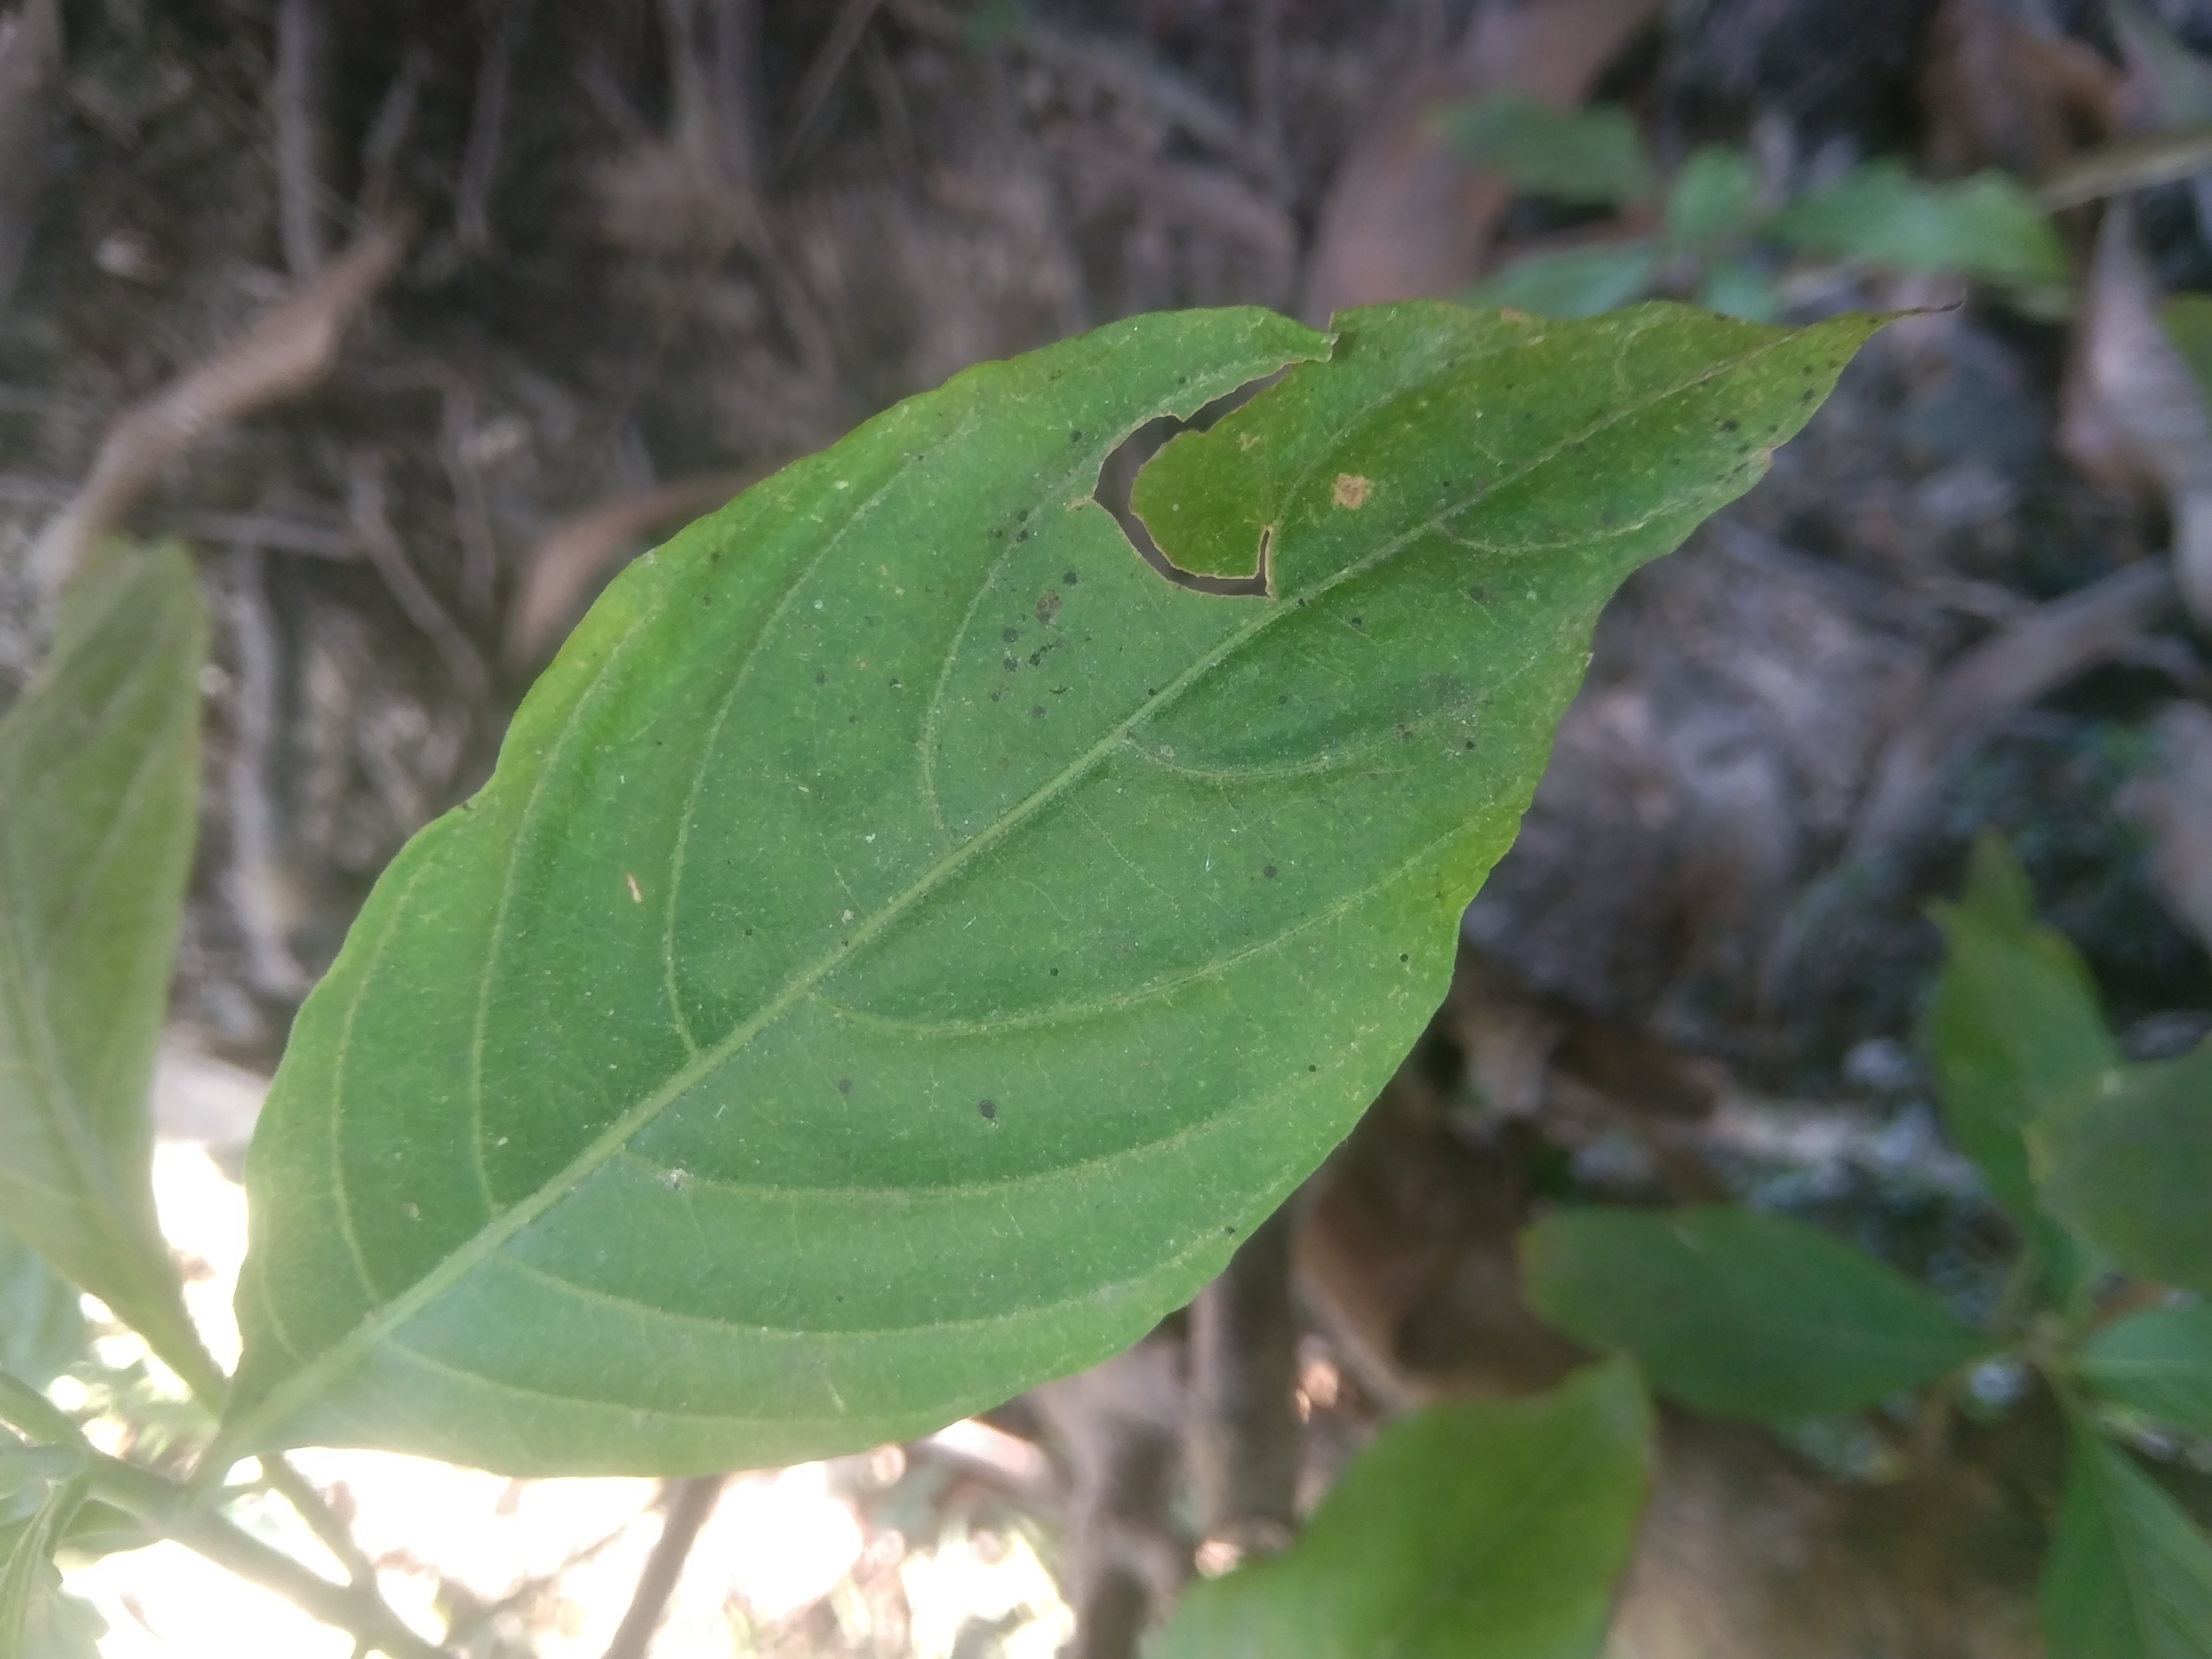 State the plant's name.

vasaka
